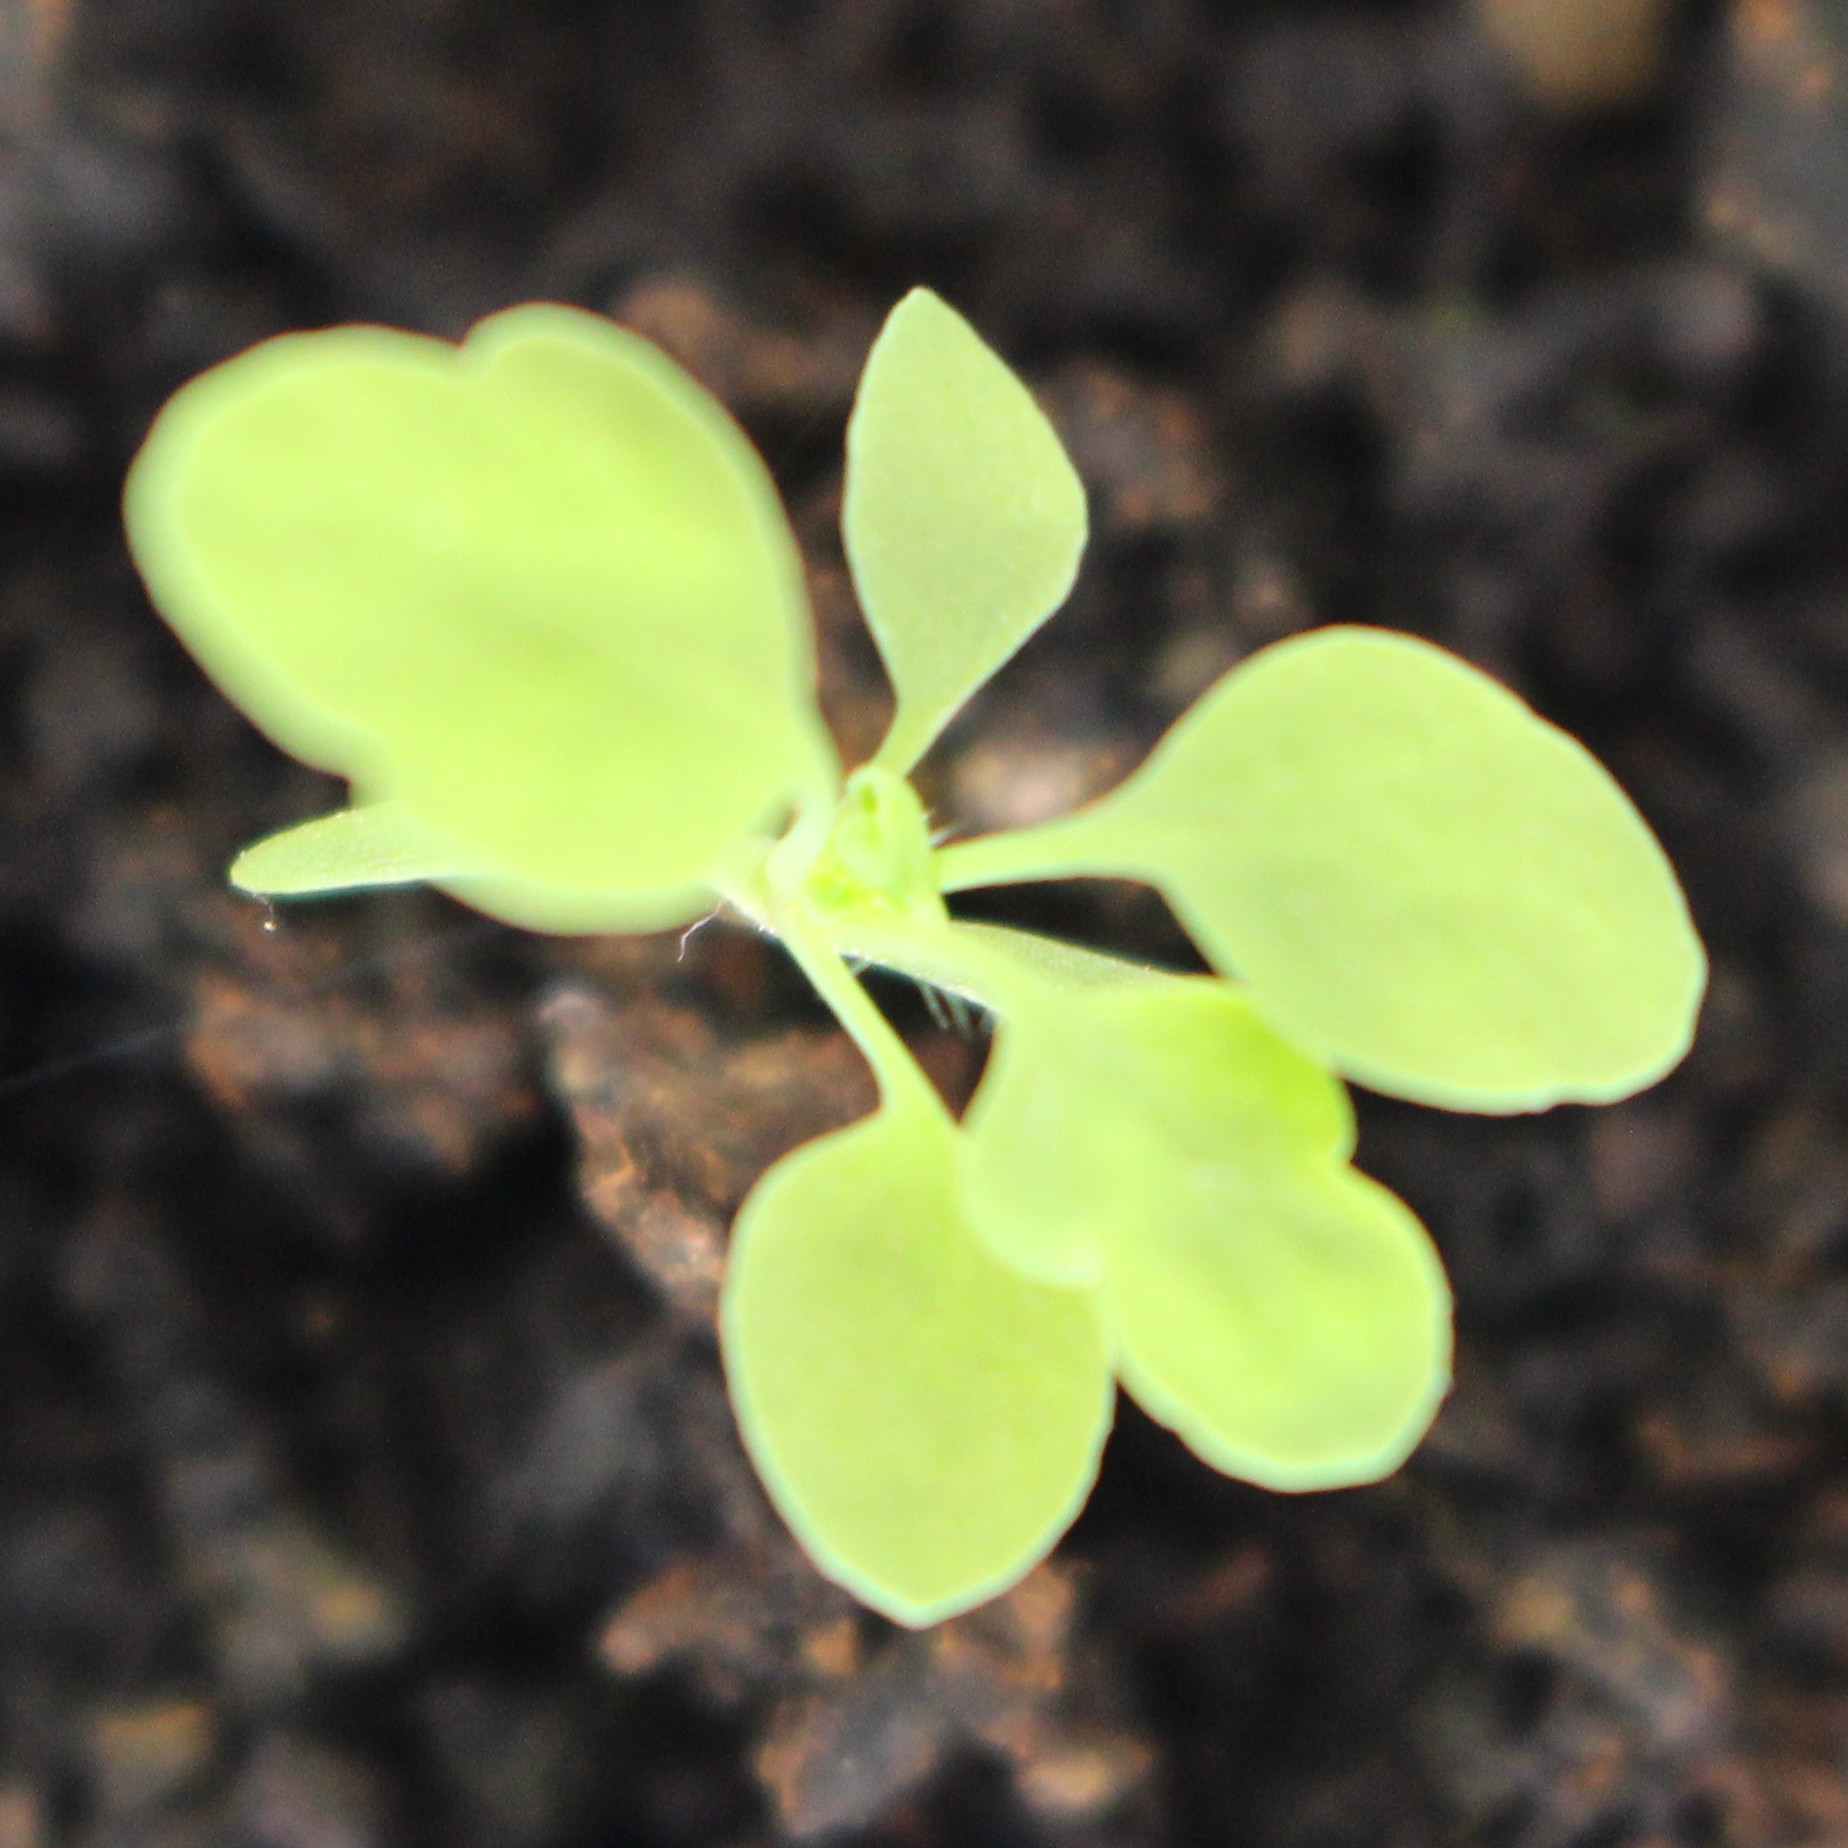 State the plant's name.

Papaver rhoeas
